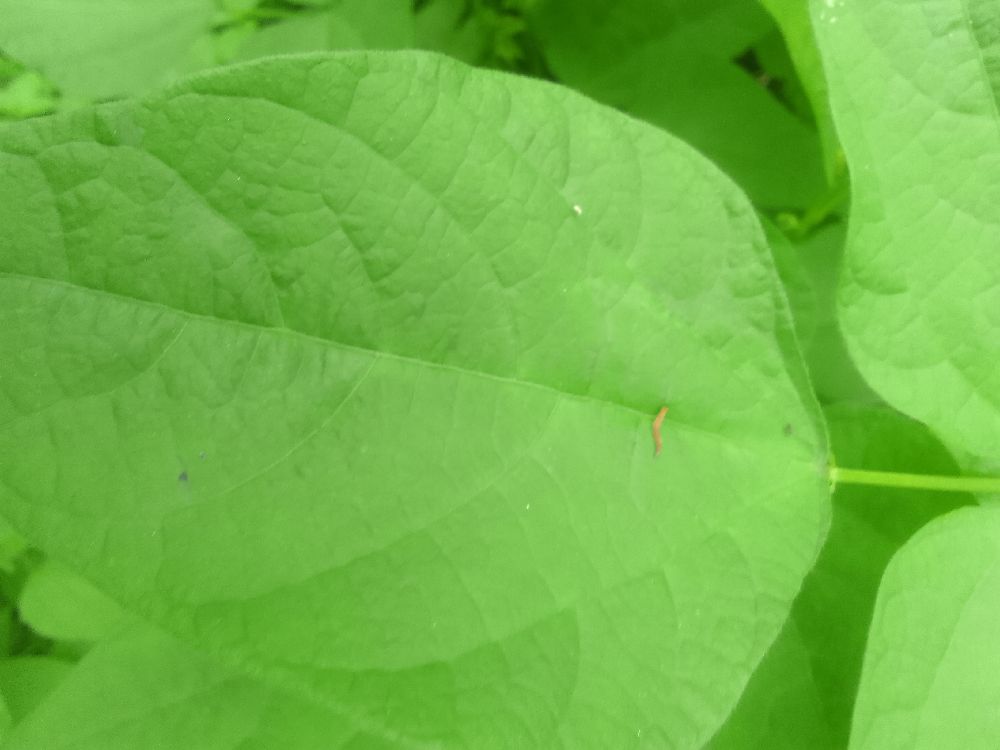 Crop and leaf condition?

common bean, healthy
